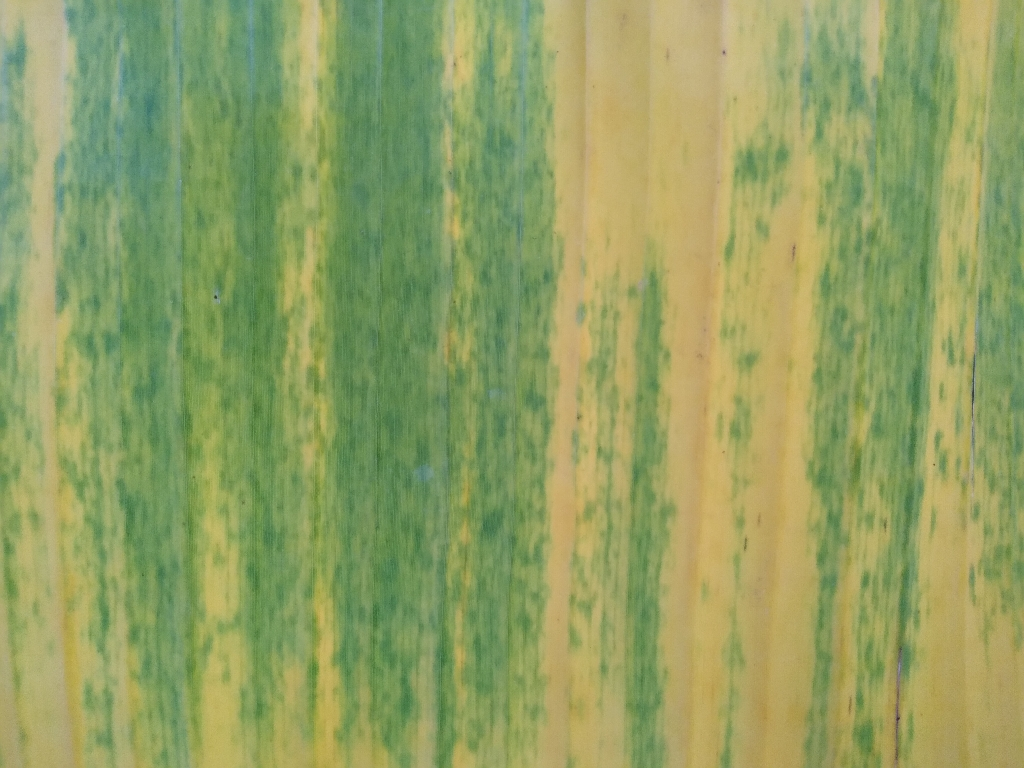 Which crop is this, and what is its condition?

banana, fusarium wilt race 1
